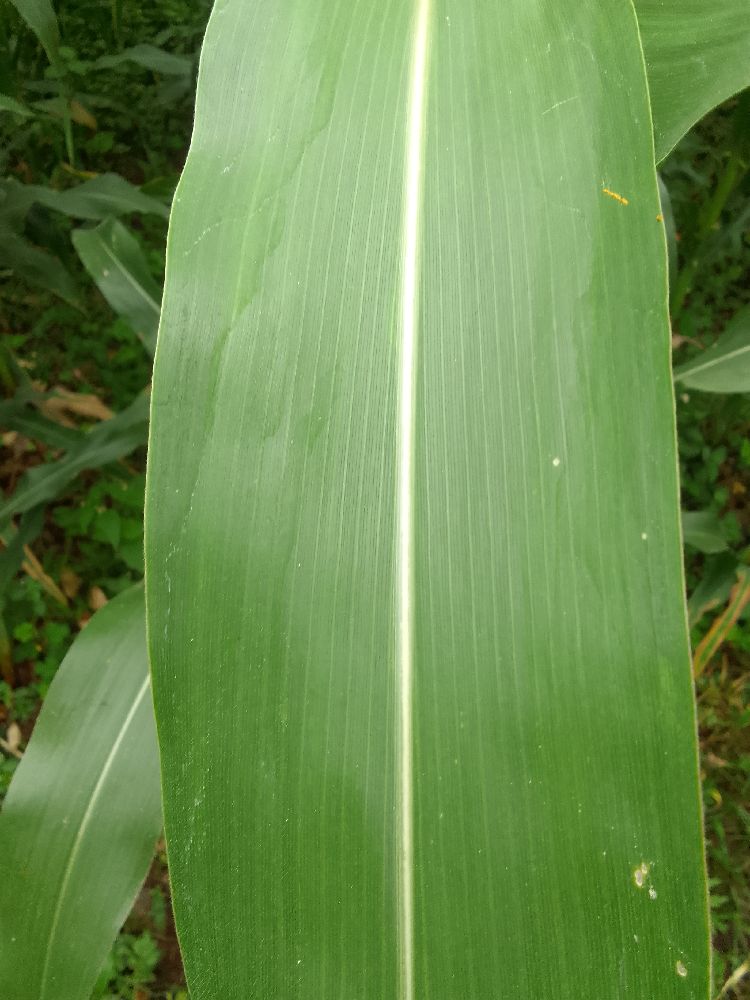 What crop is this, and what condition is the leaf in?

maize, healthy
